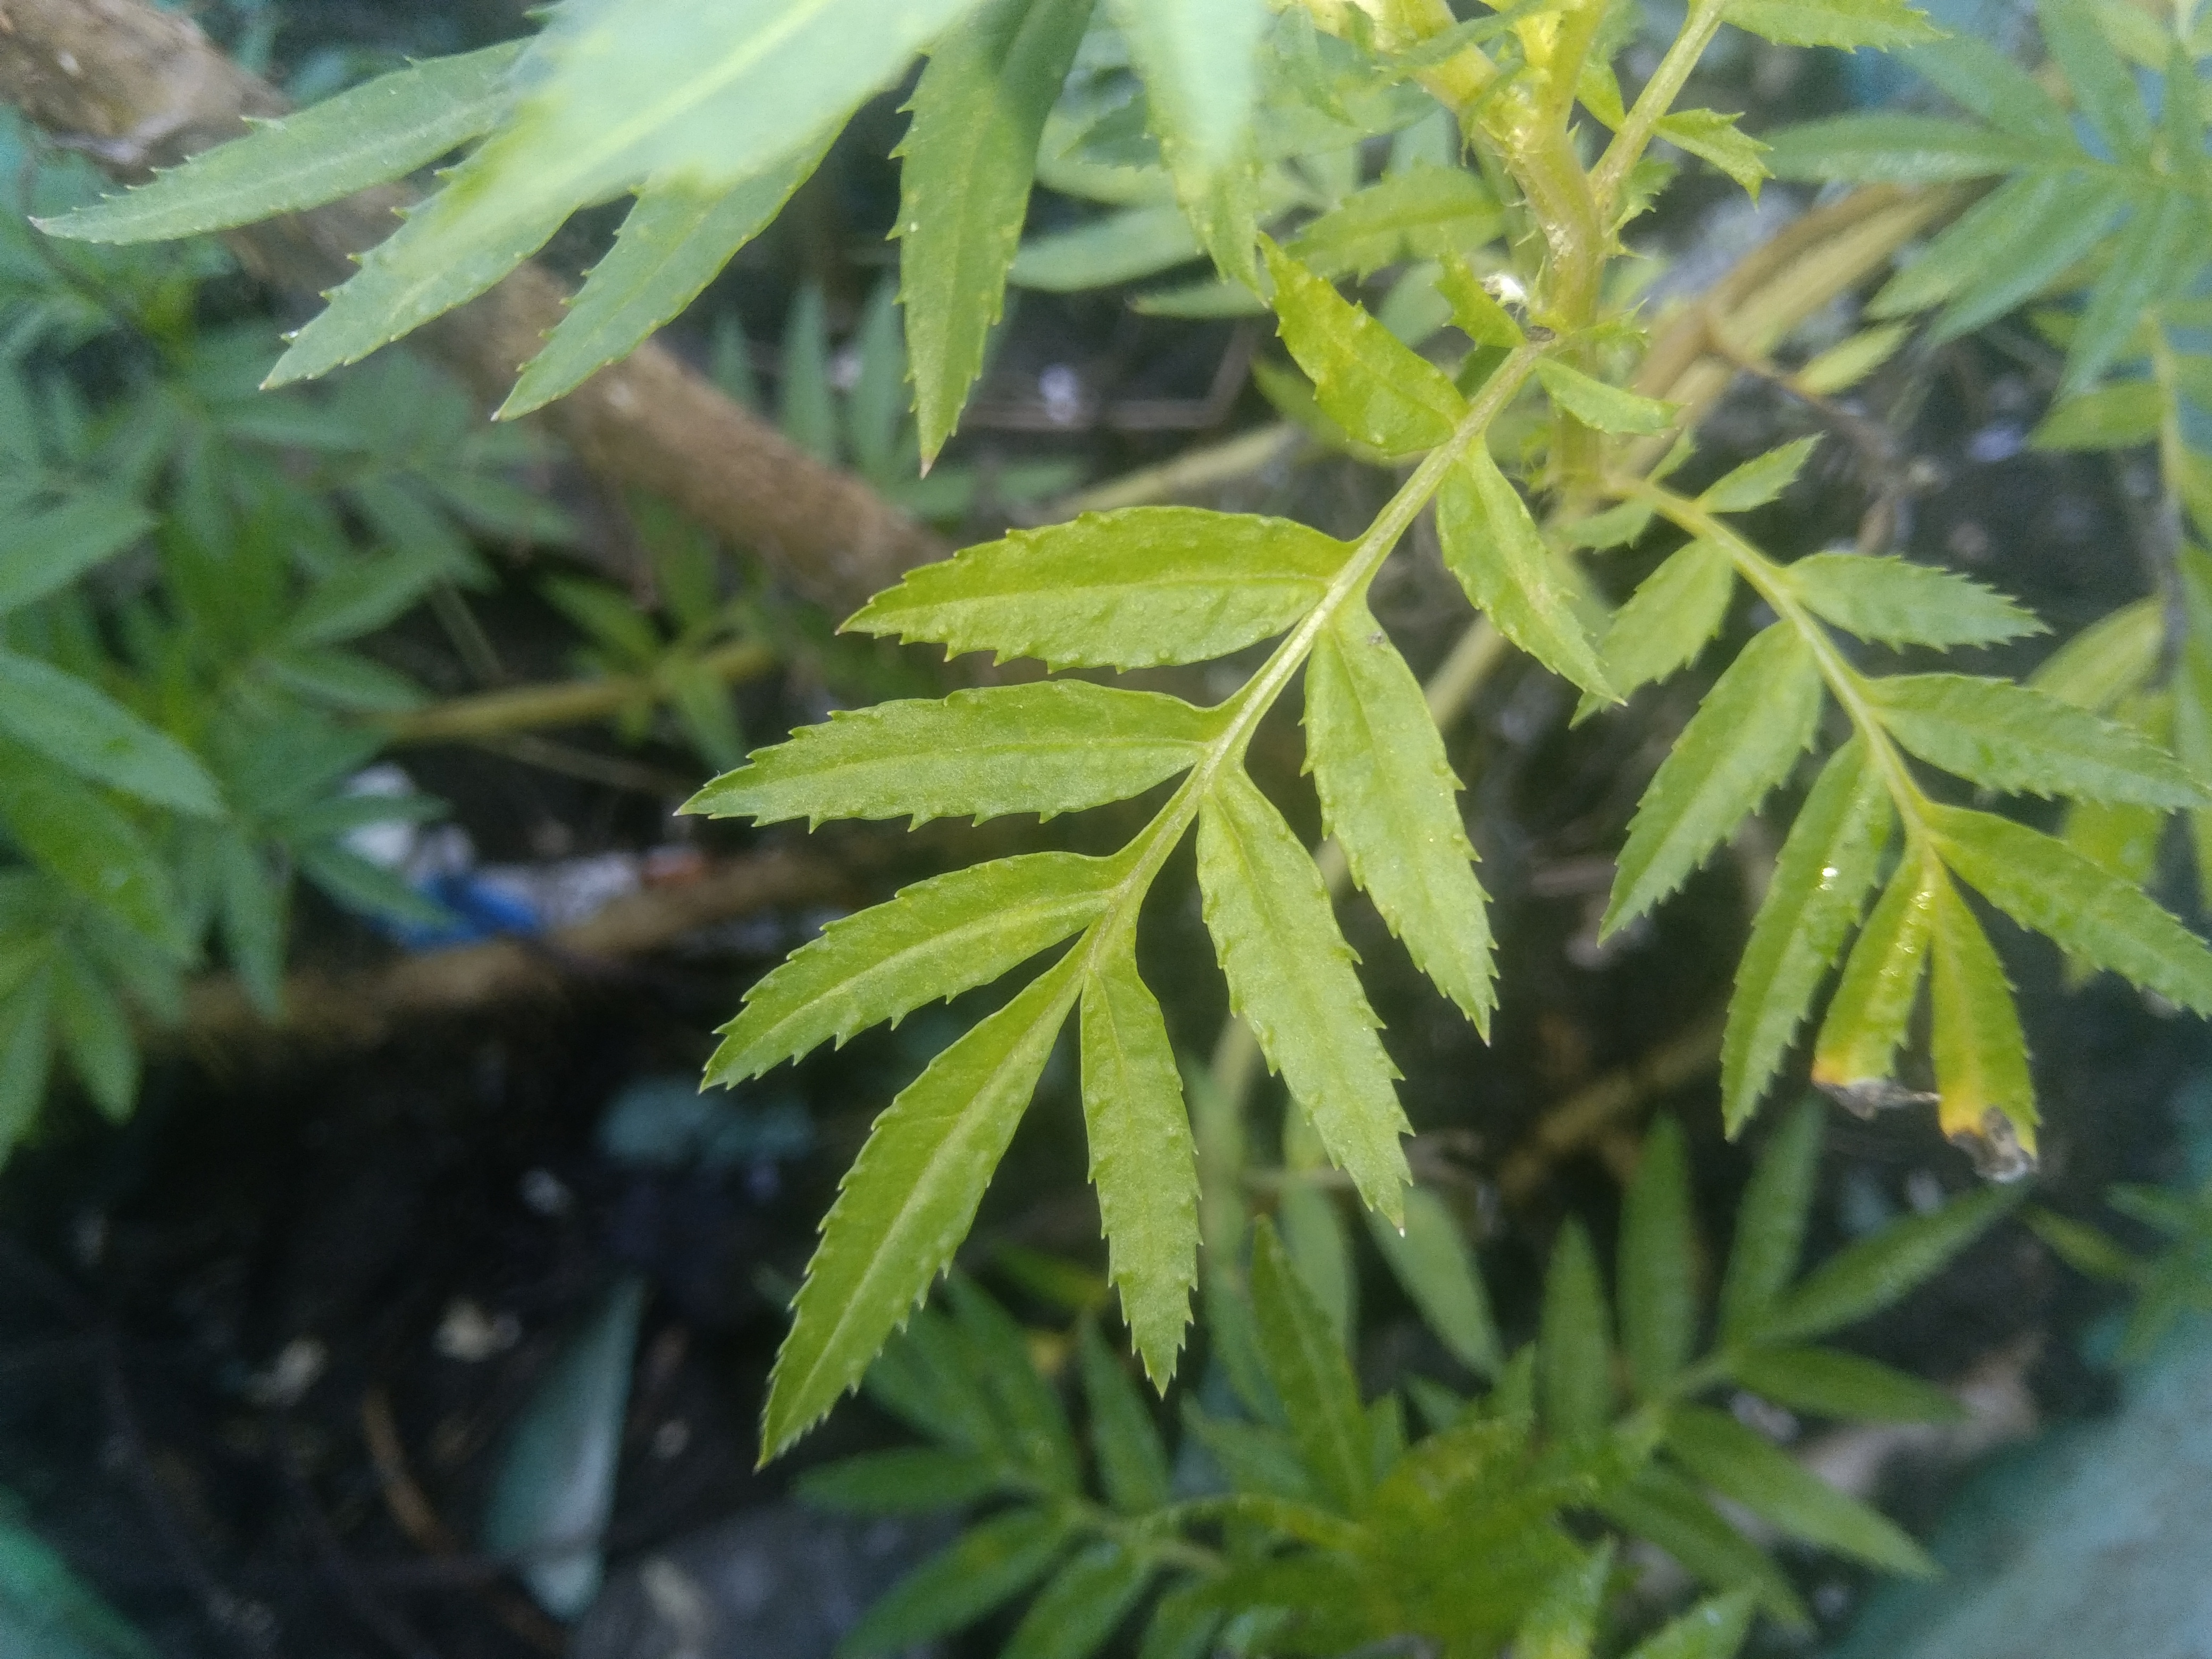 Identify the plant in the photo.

marigold
